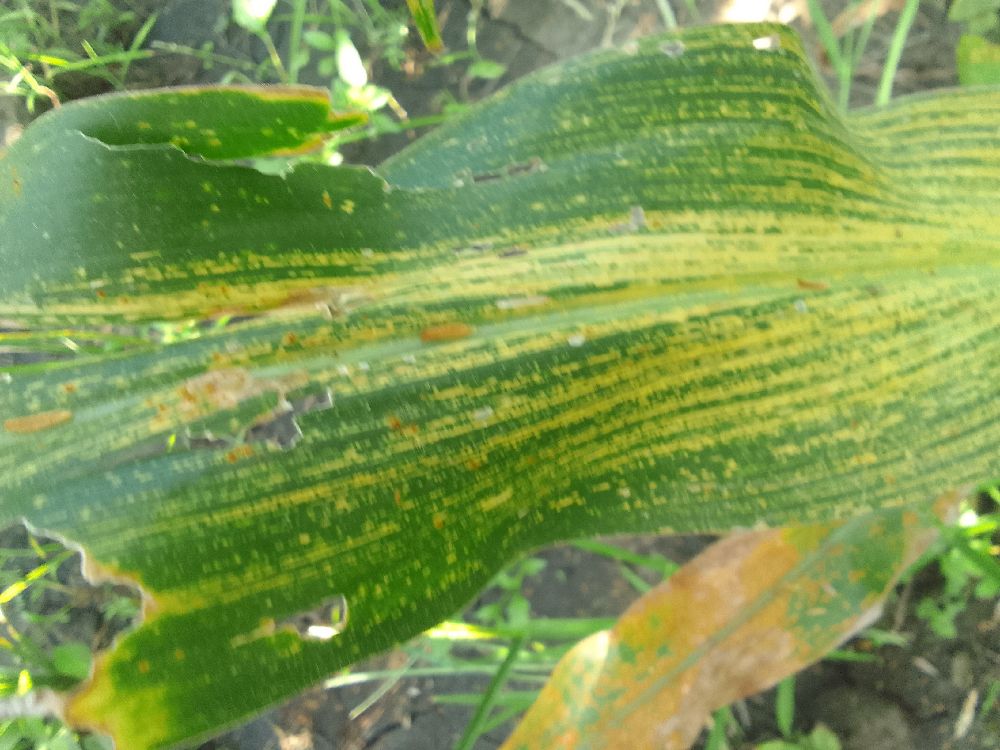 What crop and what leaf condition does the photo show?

maize, maize streak virus
